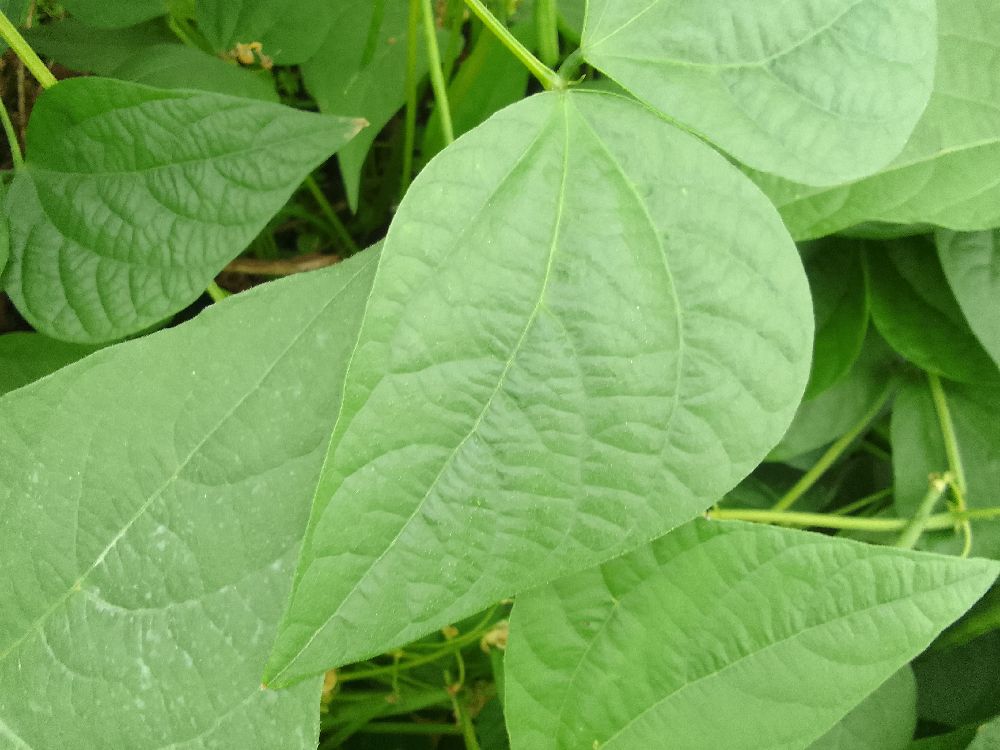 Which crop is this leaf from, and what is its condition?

common bean, healthy
